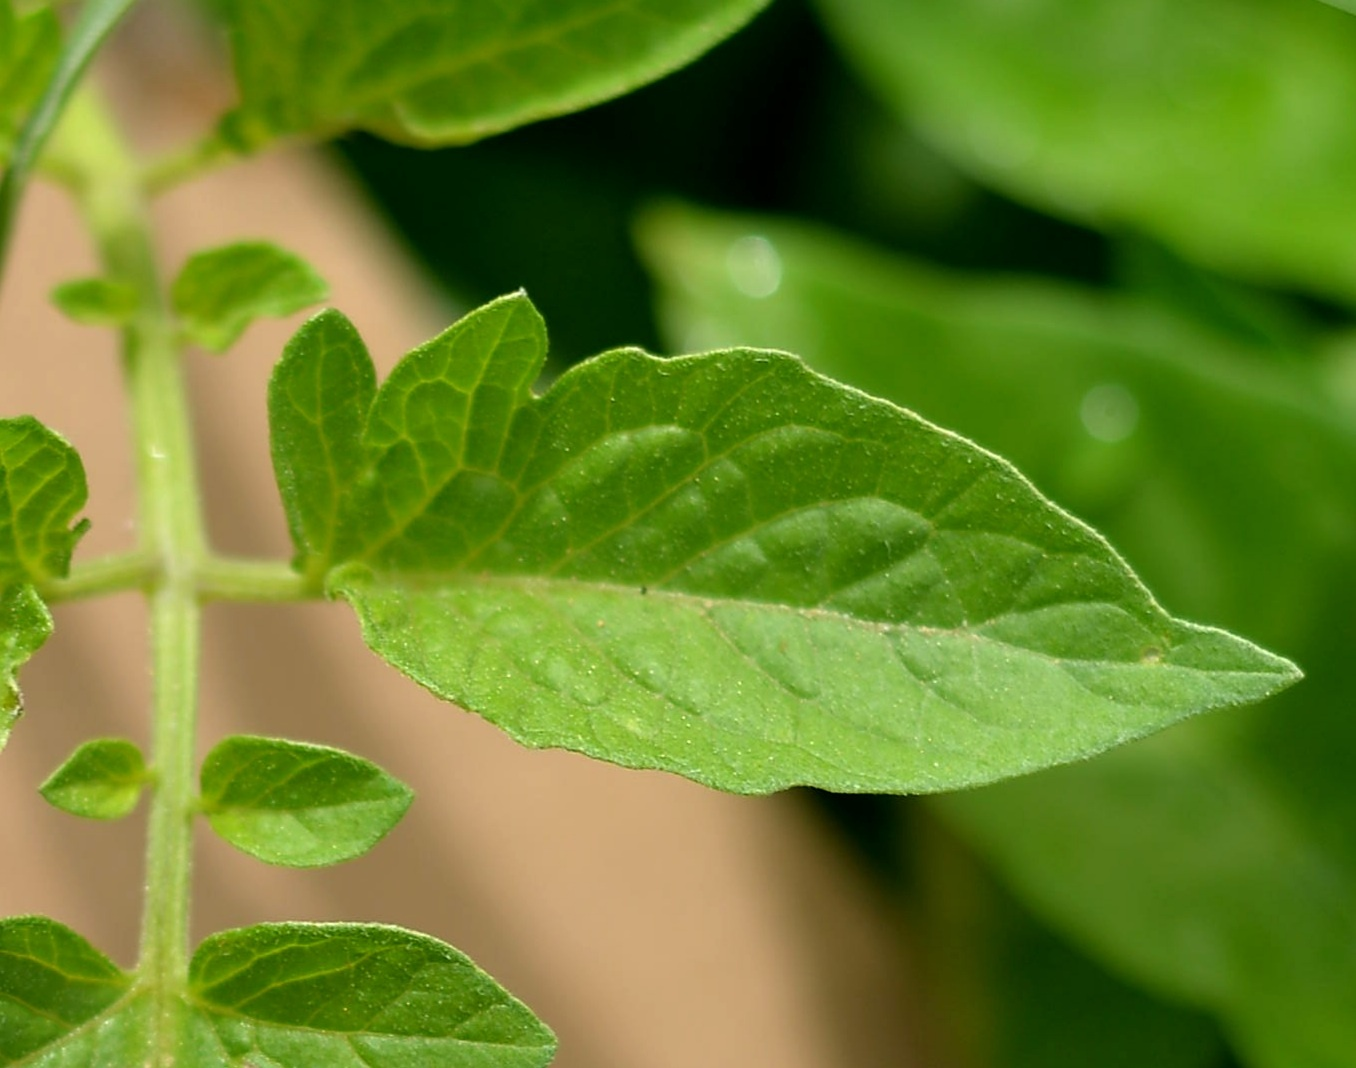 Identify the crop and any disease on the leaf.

tomato, healthy
